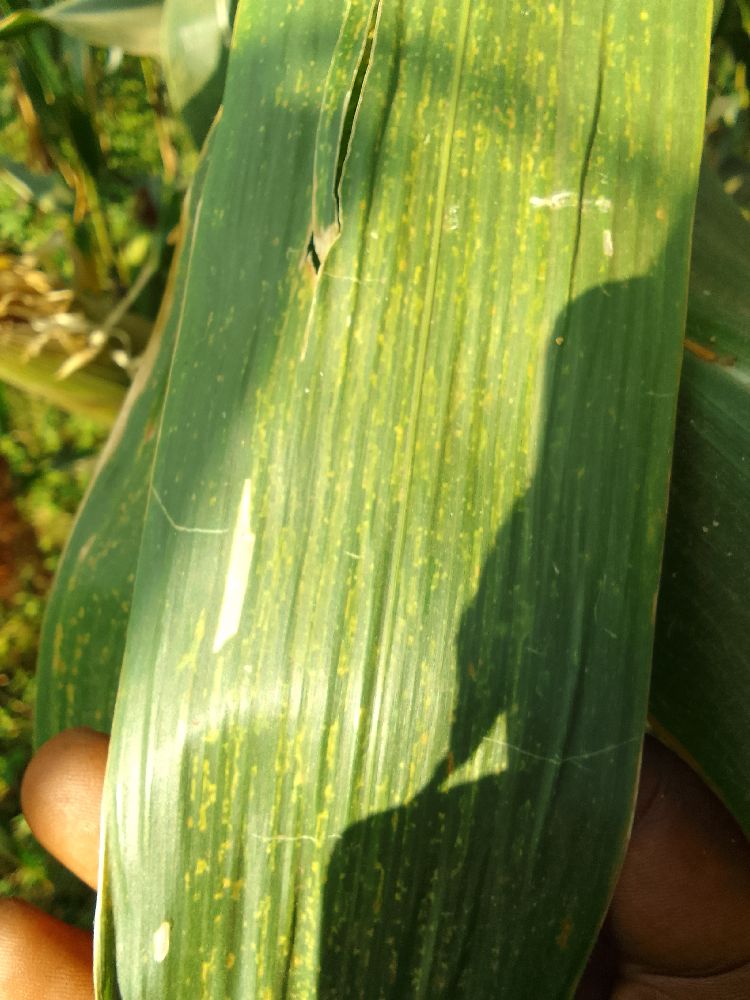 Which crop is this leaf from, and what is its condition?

maize, maize lethal necrosis
